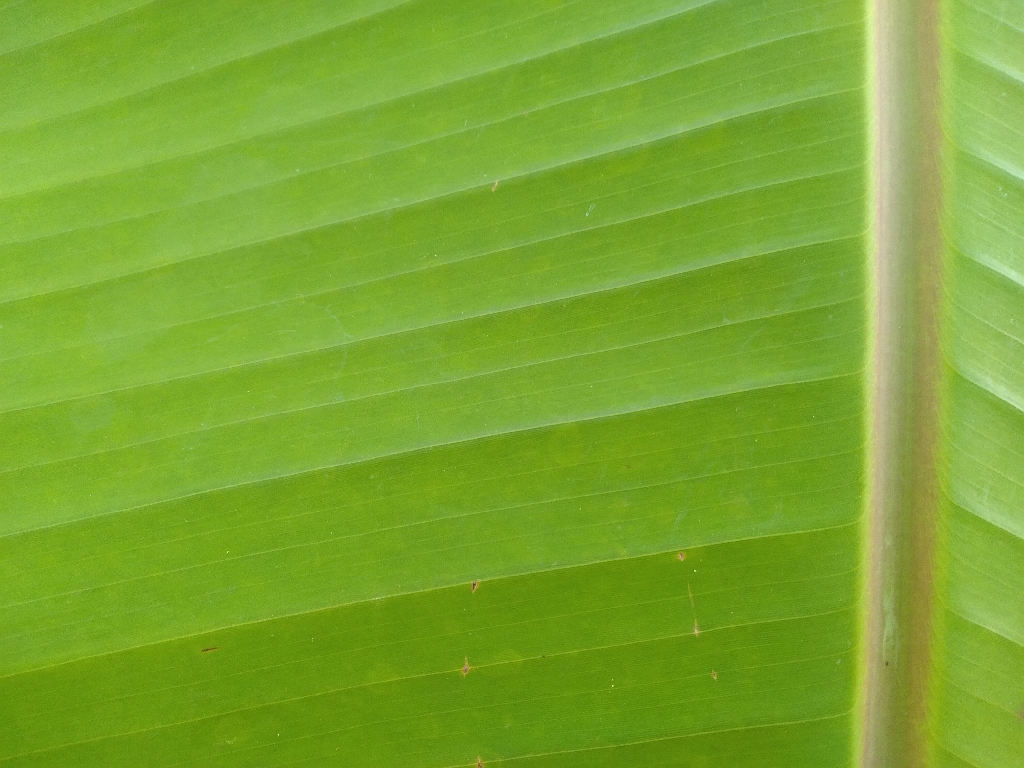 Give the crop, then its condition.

banana, healthy
